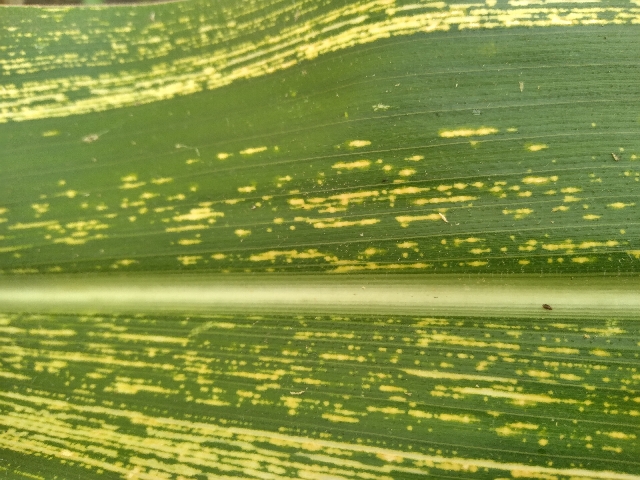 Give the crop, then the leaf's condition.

maize, maize streak virus
